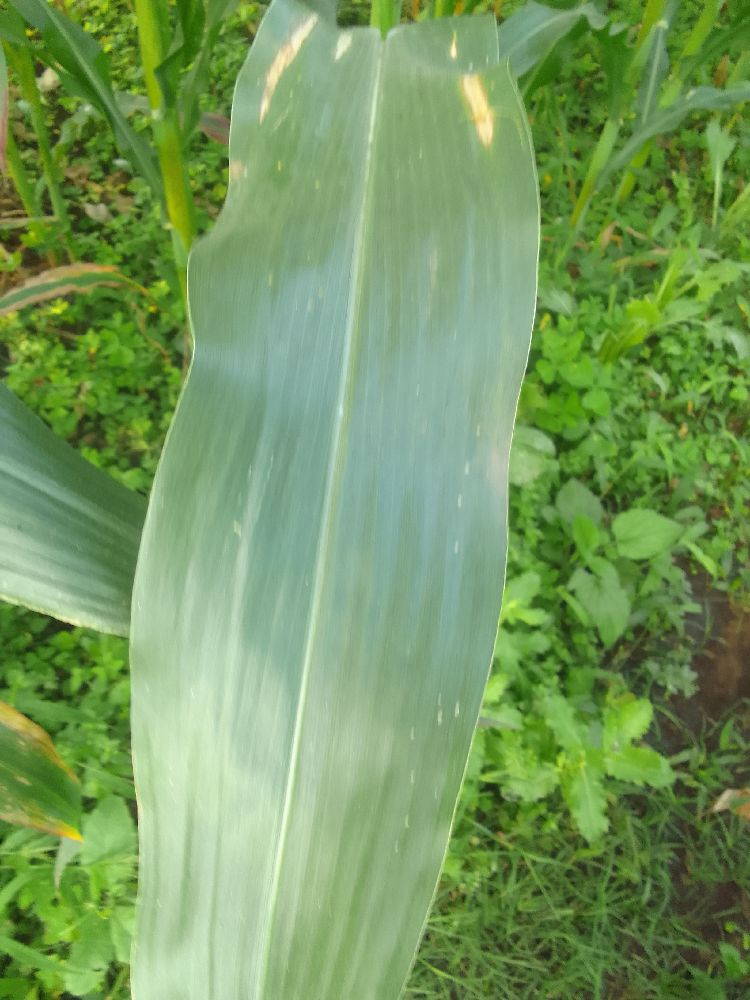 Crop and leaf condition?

maize, healthy
